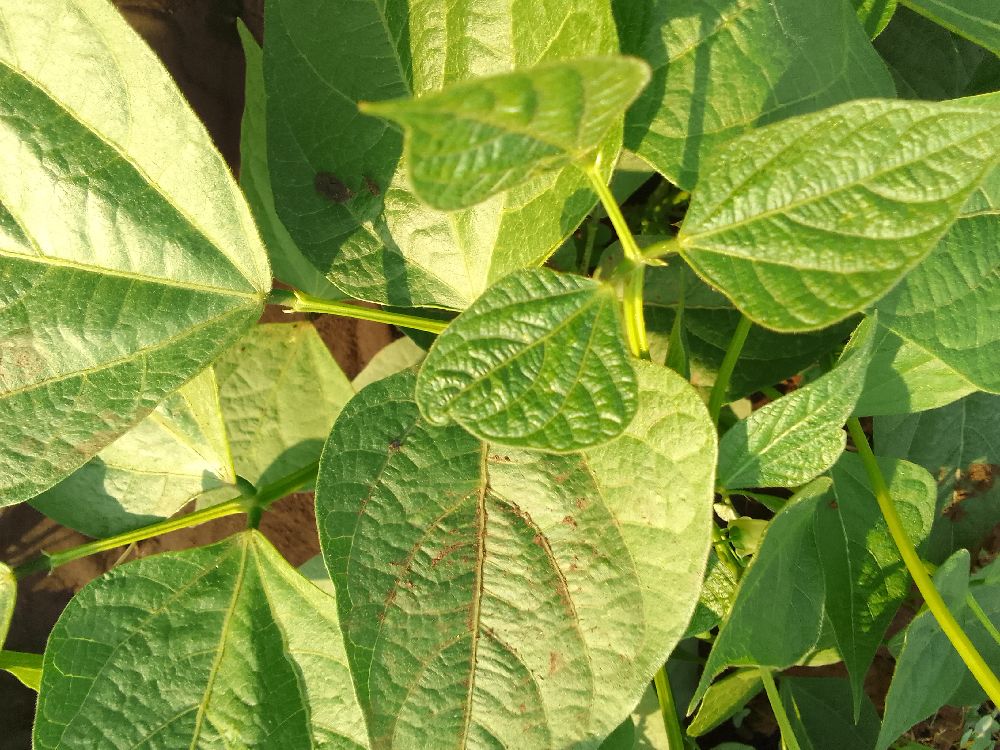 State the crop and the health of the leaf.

common bean, healthy
